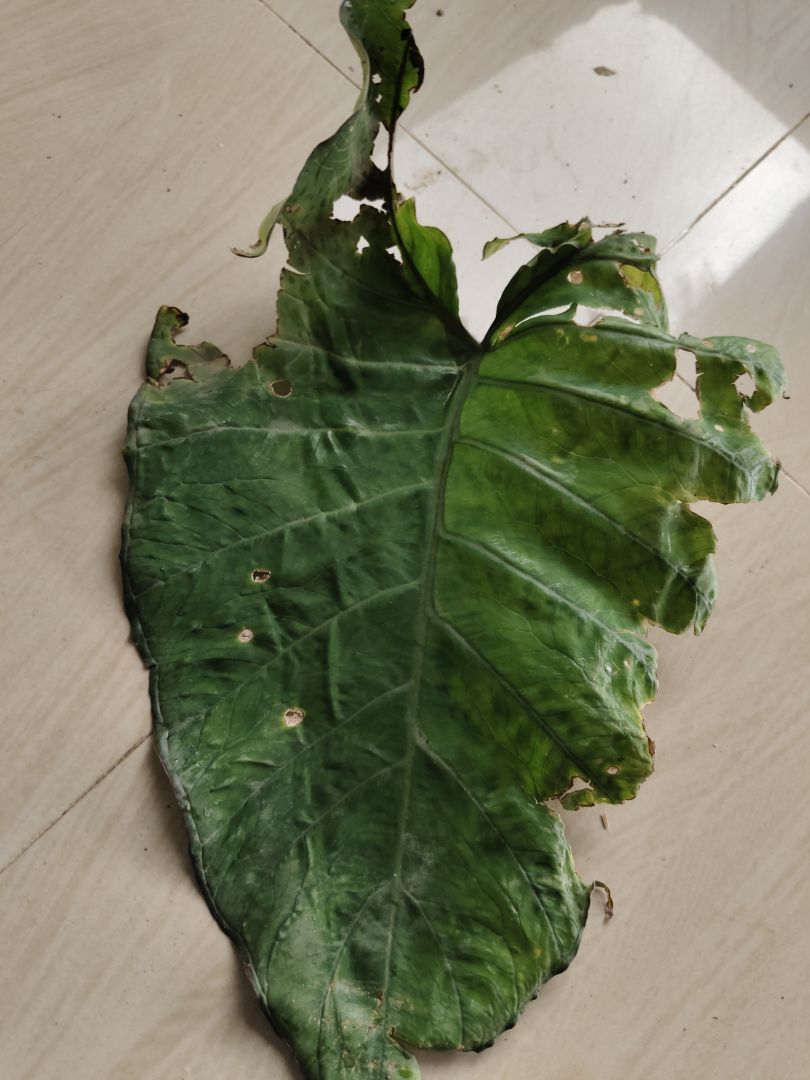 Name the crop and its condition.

taro, leaf blight
